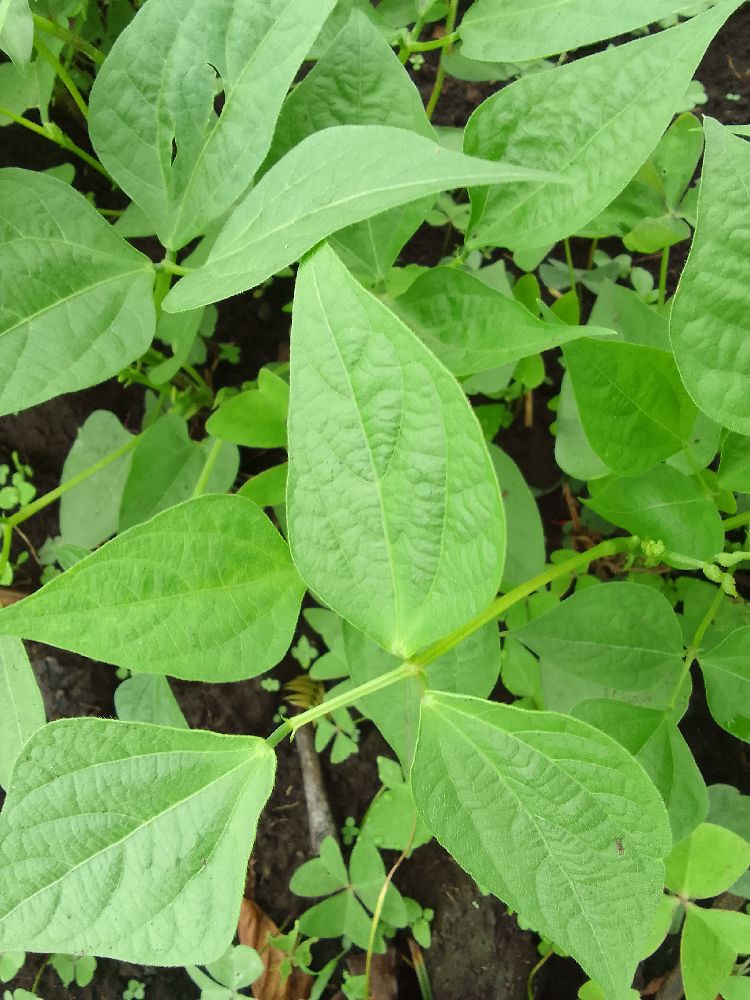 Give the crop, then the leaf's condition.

common bean, healthy
